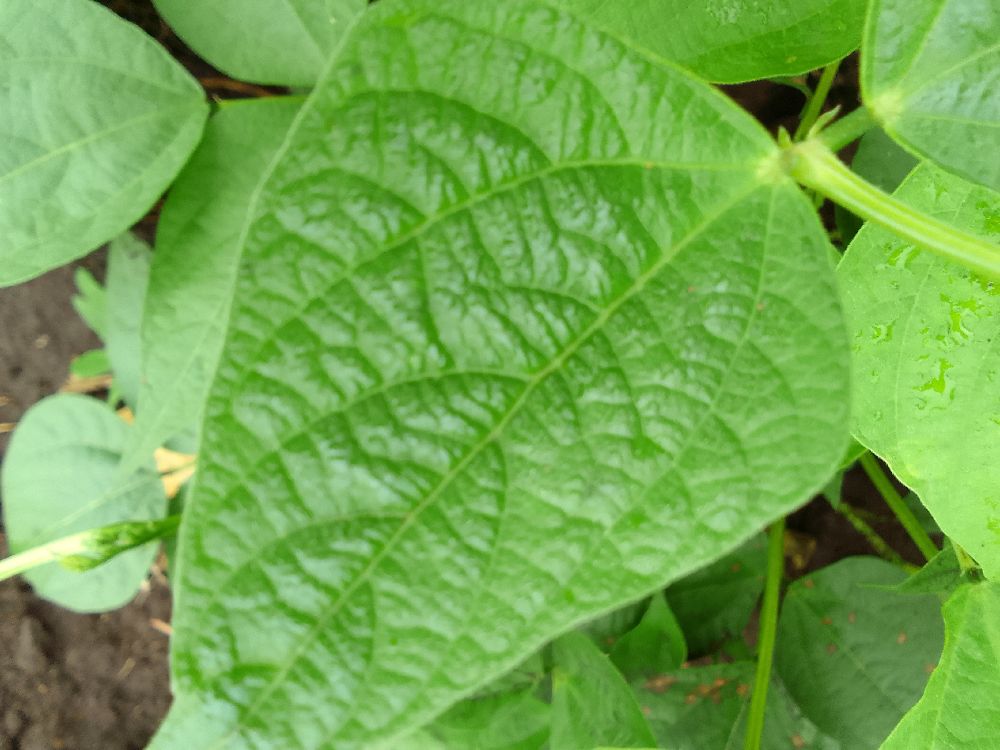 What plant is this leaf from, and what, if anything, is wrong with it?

common bean, healthy
